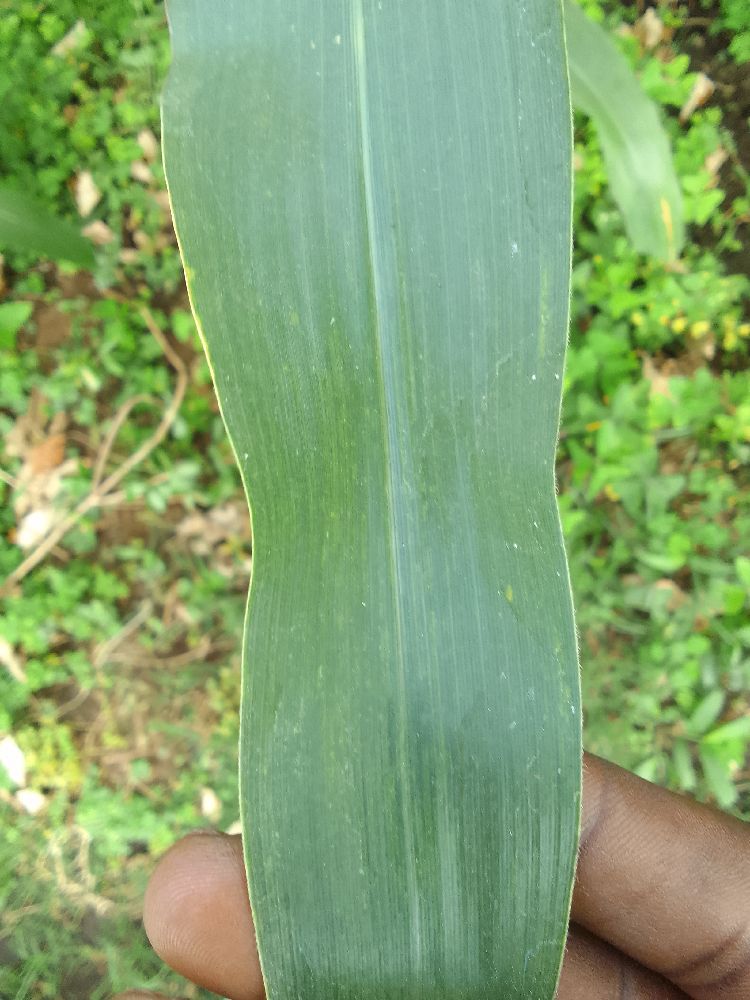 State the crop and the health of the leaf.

maize, healthy
